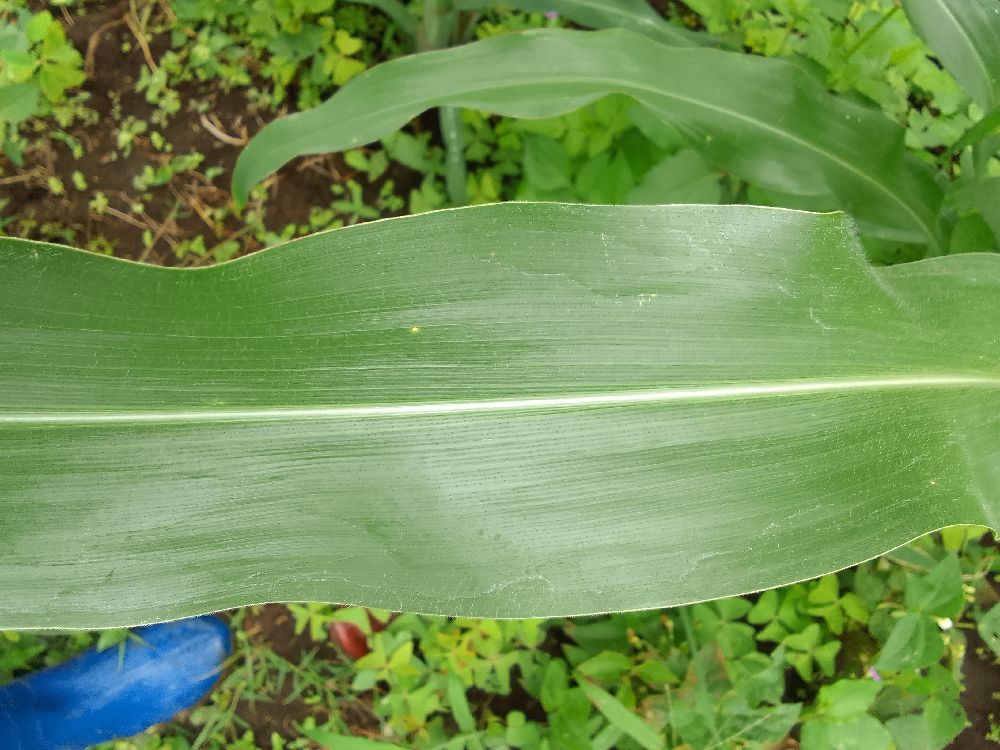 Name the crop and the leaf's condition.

maize, healthy
